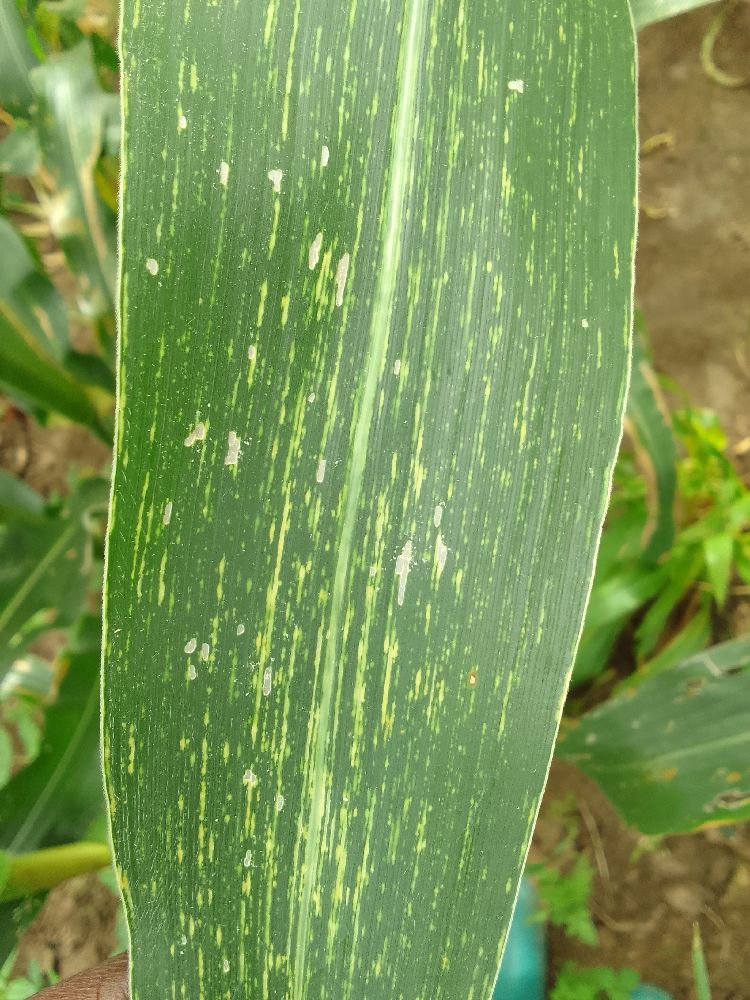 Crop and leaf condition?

maize, maize streak virus
